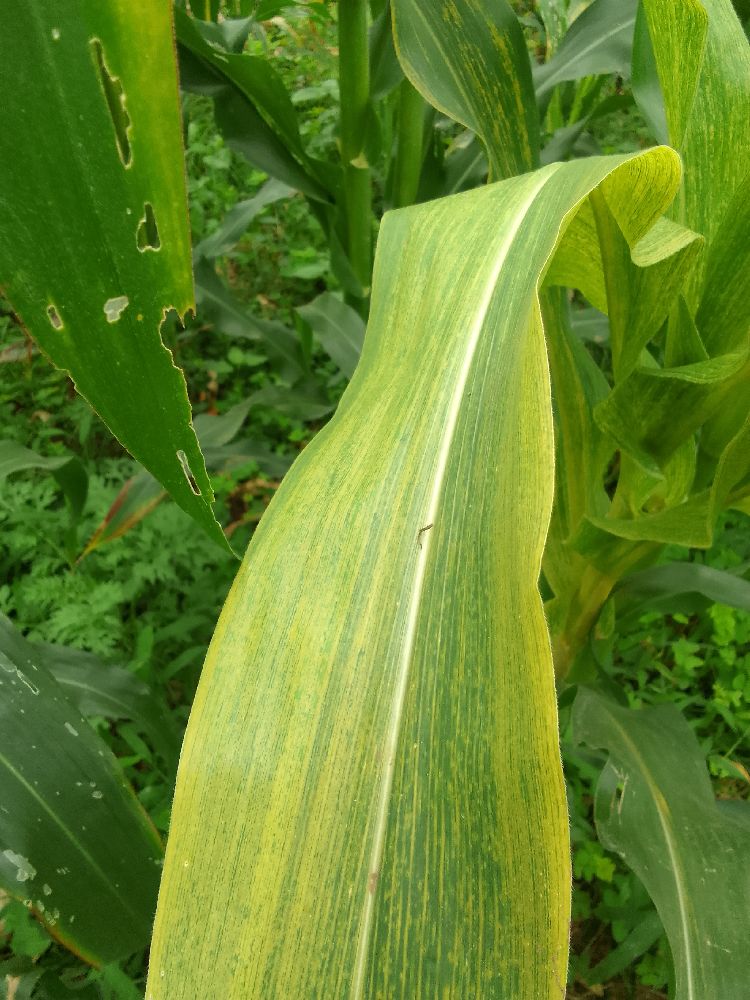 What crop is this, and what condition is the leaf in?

maize, maize lethal necrosis
